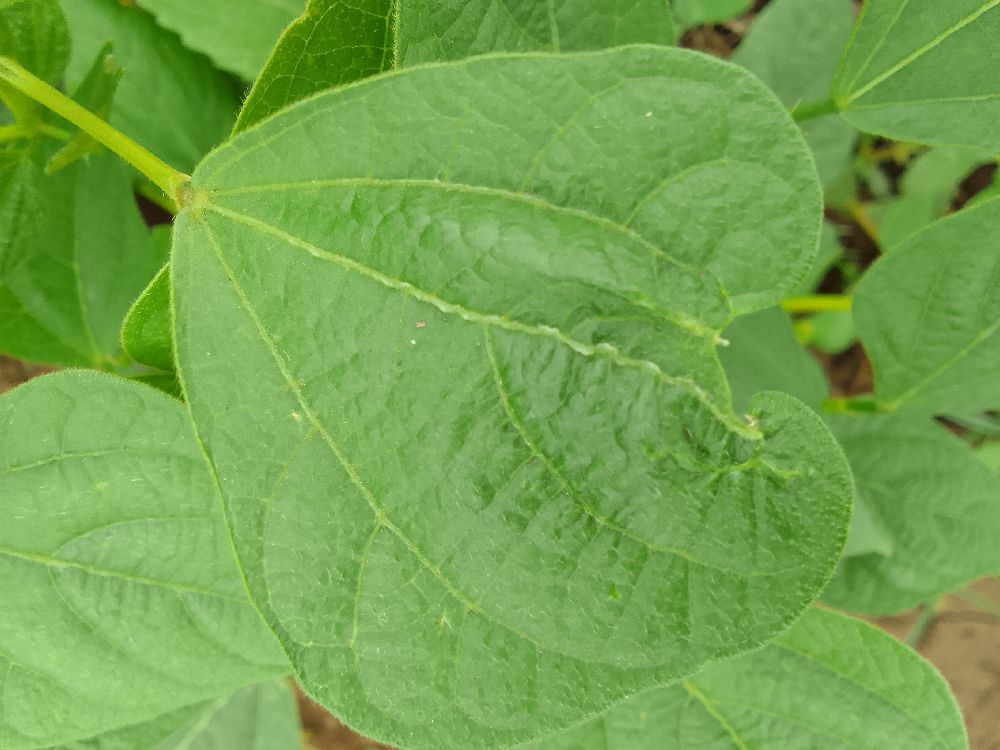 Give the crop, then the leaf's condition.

common bean, healthy
